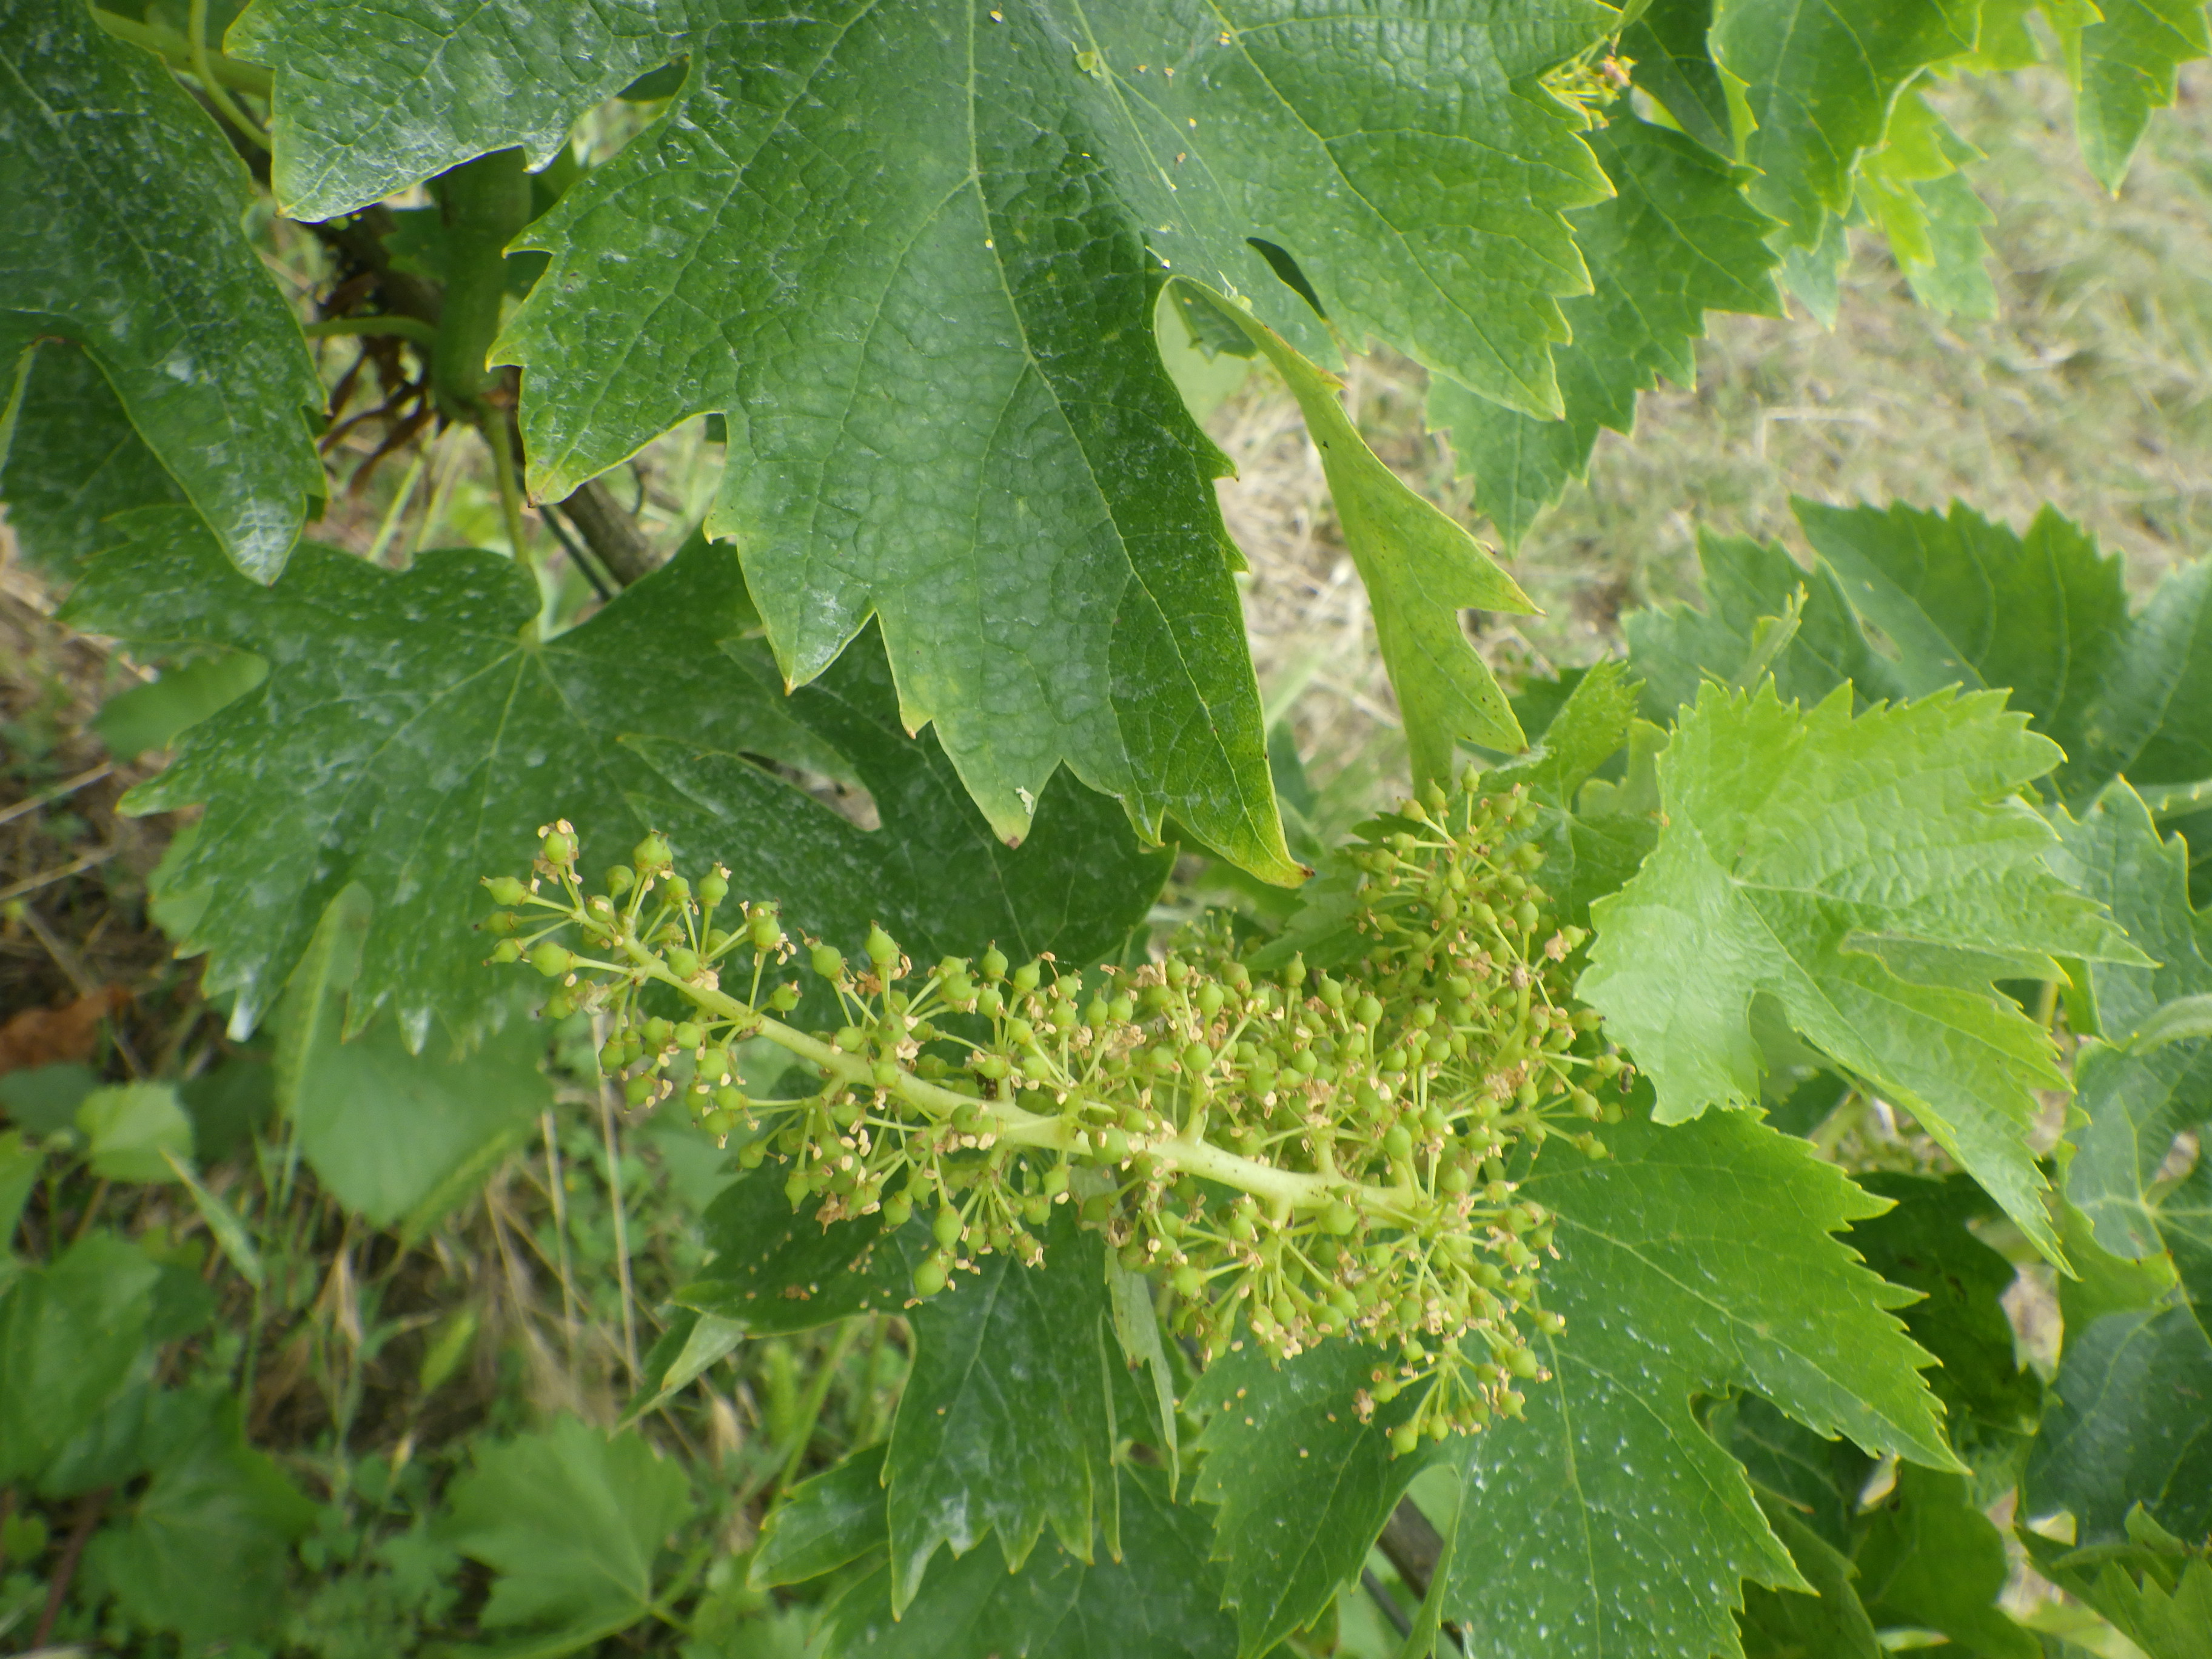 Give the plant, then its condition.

grapevine, healthy
